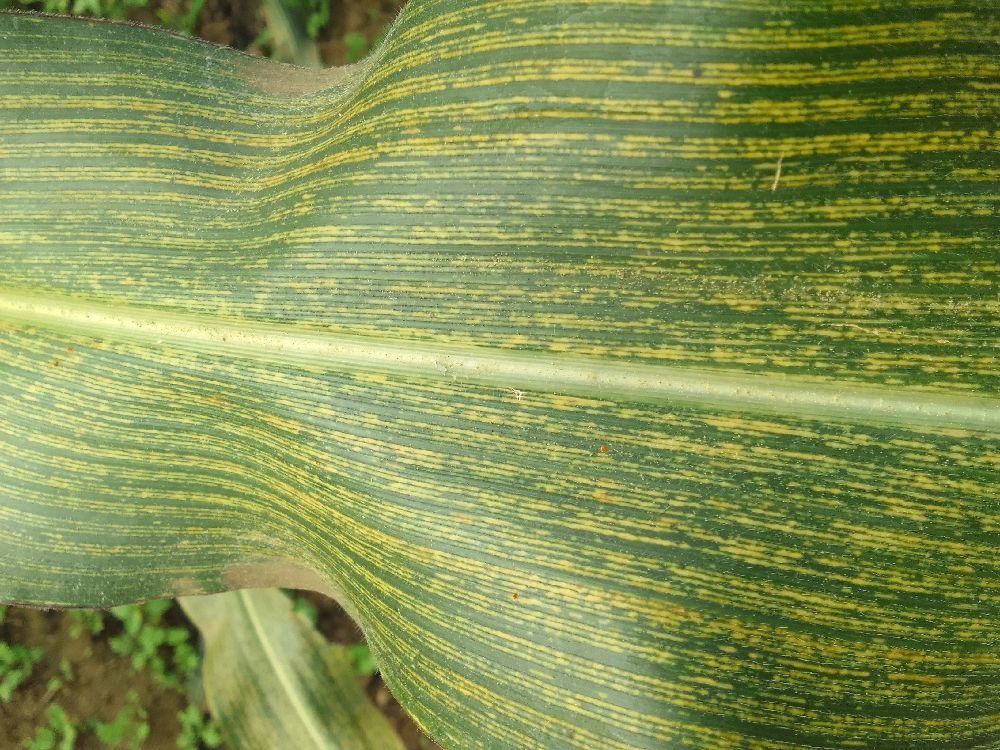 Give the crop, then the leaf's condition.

maize, maize streak virus
